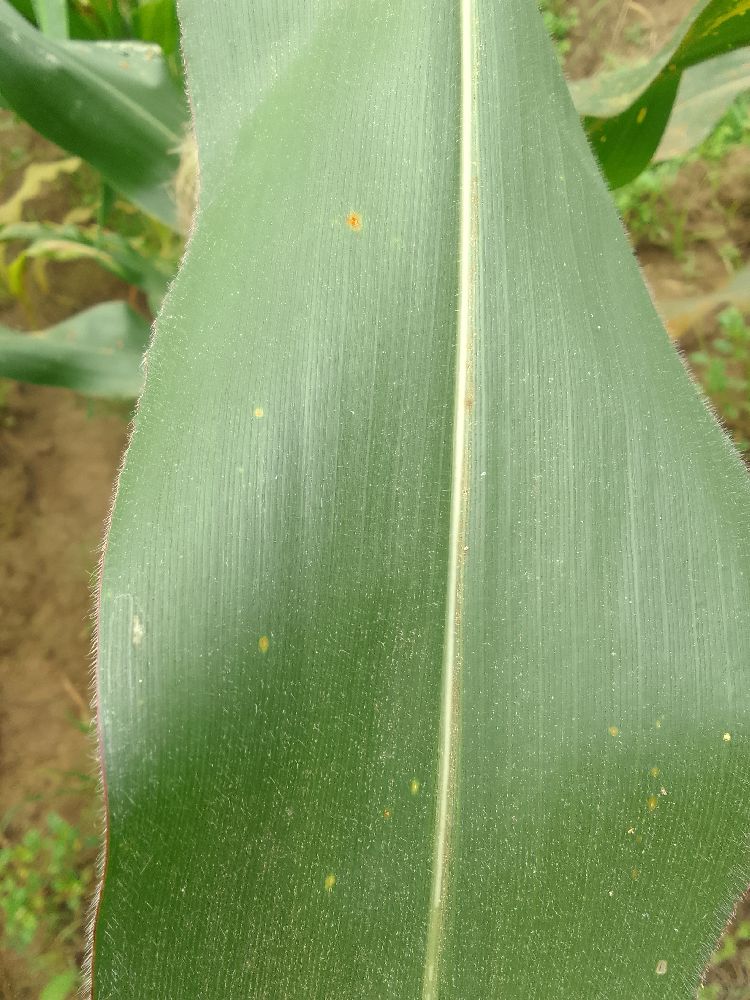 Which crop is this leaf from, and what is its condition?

maize, healthy
